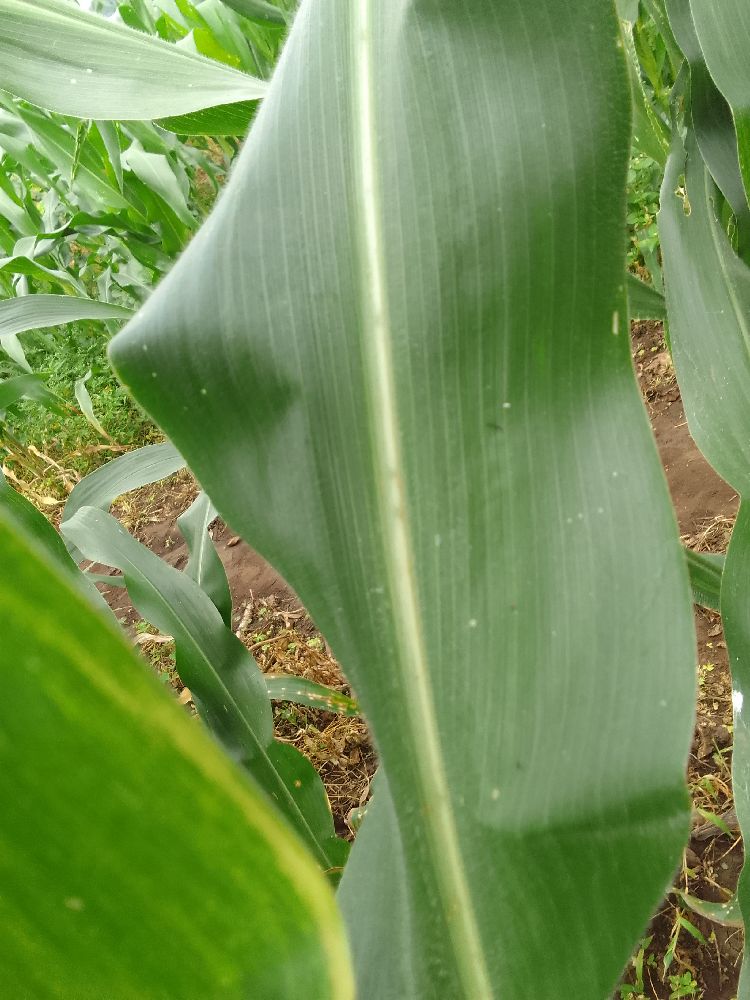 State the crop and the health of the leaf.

maize, healthy
